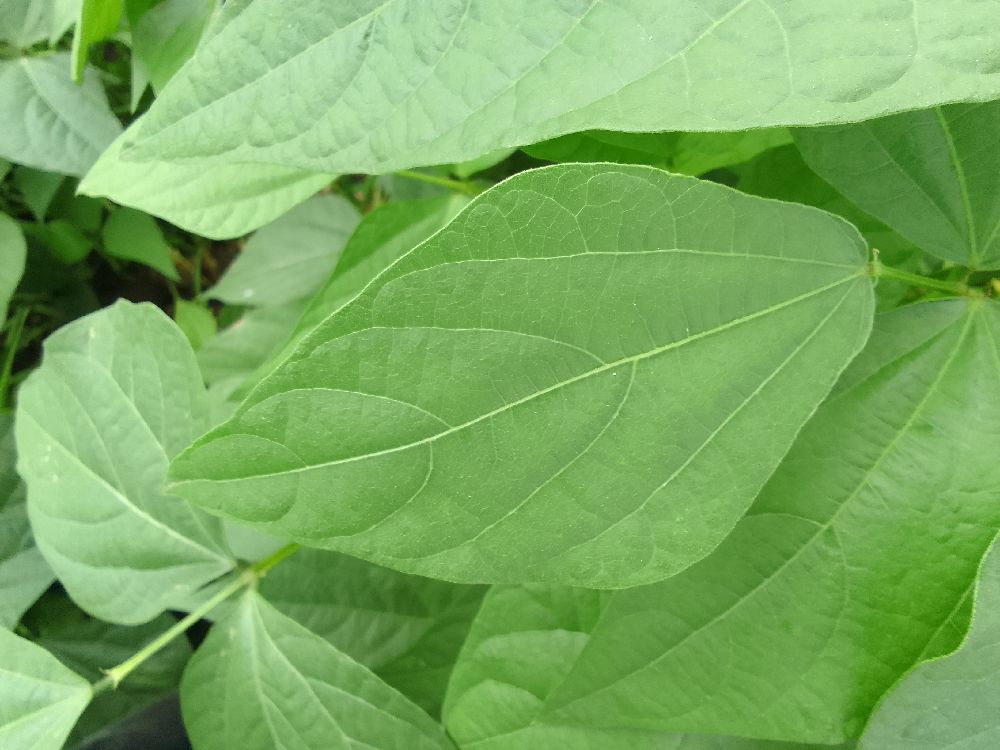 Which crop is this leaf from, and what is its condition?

common bean, healthy
